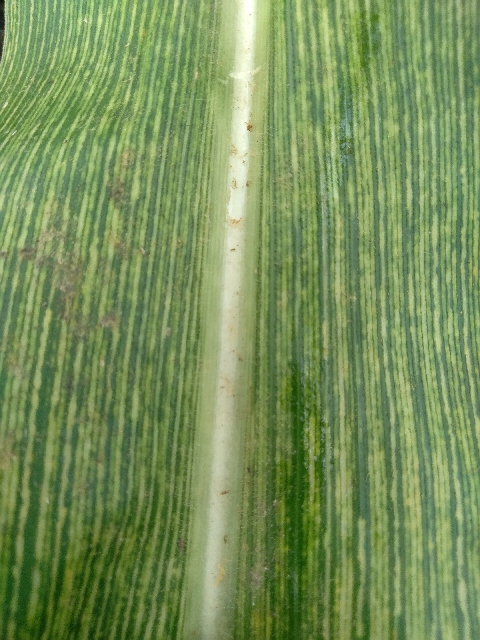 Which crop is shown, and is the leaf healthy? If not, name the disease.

maize, maize streak virus
